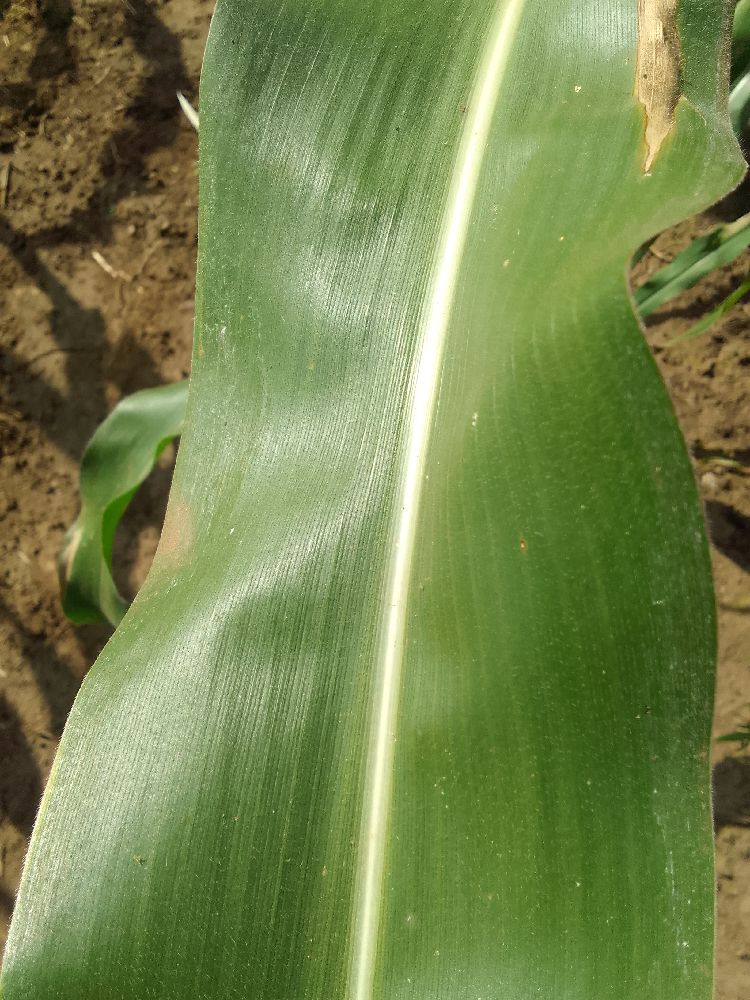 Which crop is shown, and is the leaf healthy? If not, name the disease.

maize, healthy
